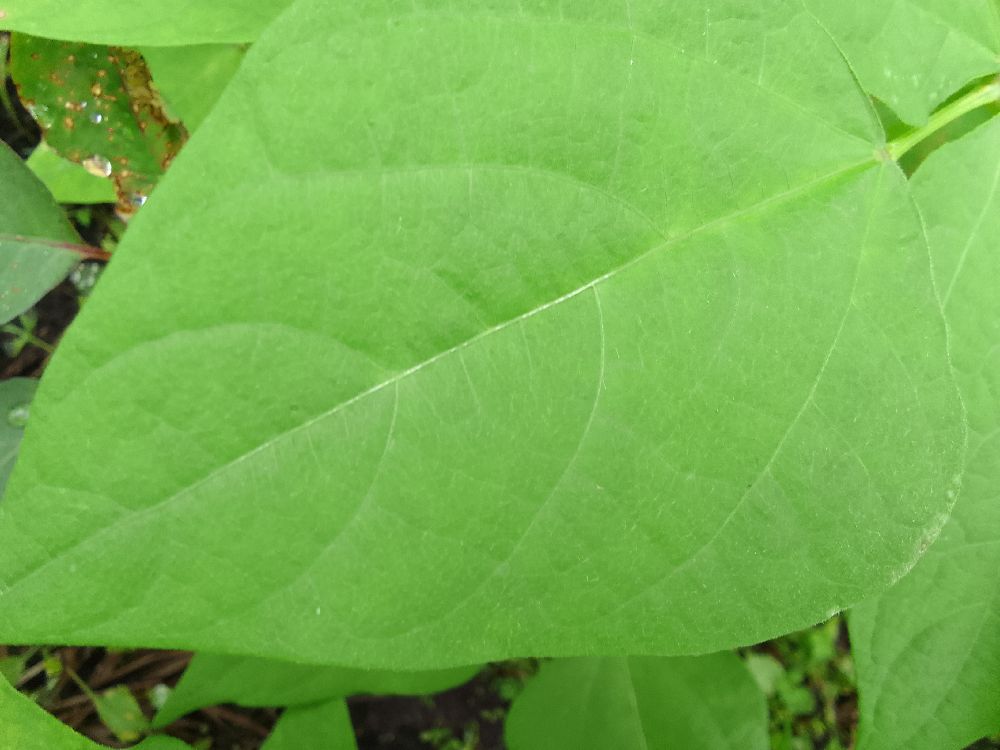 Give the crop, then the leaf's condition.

common bean, healthy
